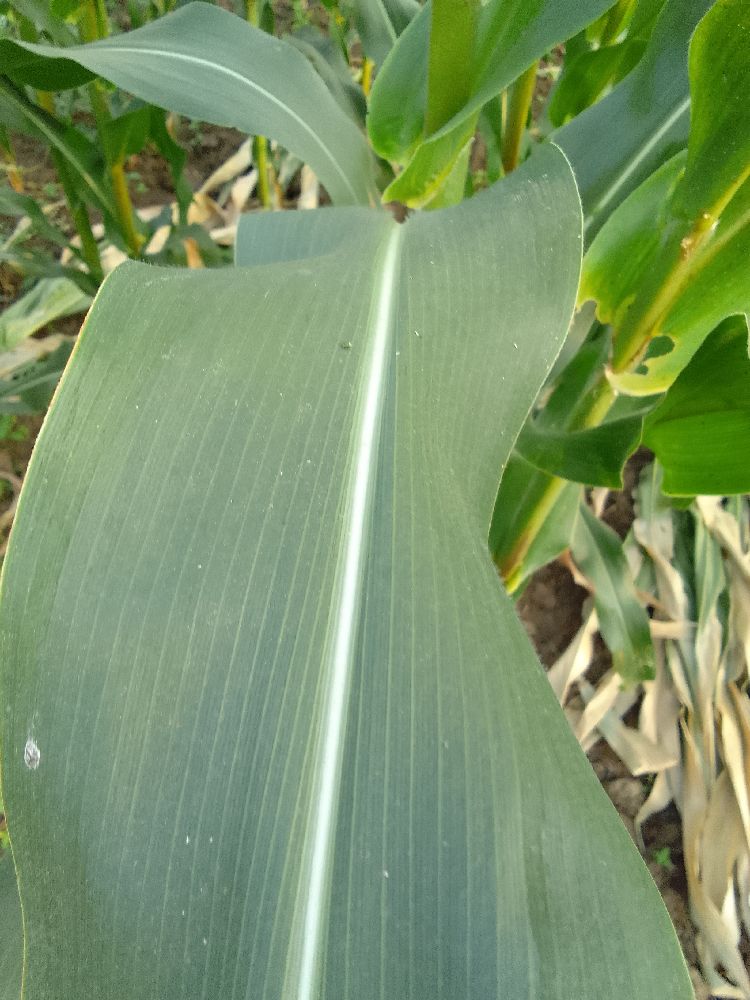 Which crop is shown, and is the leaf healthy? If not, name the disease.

maize, healthy
